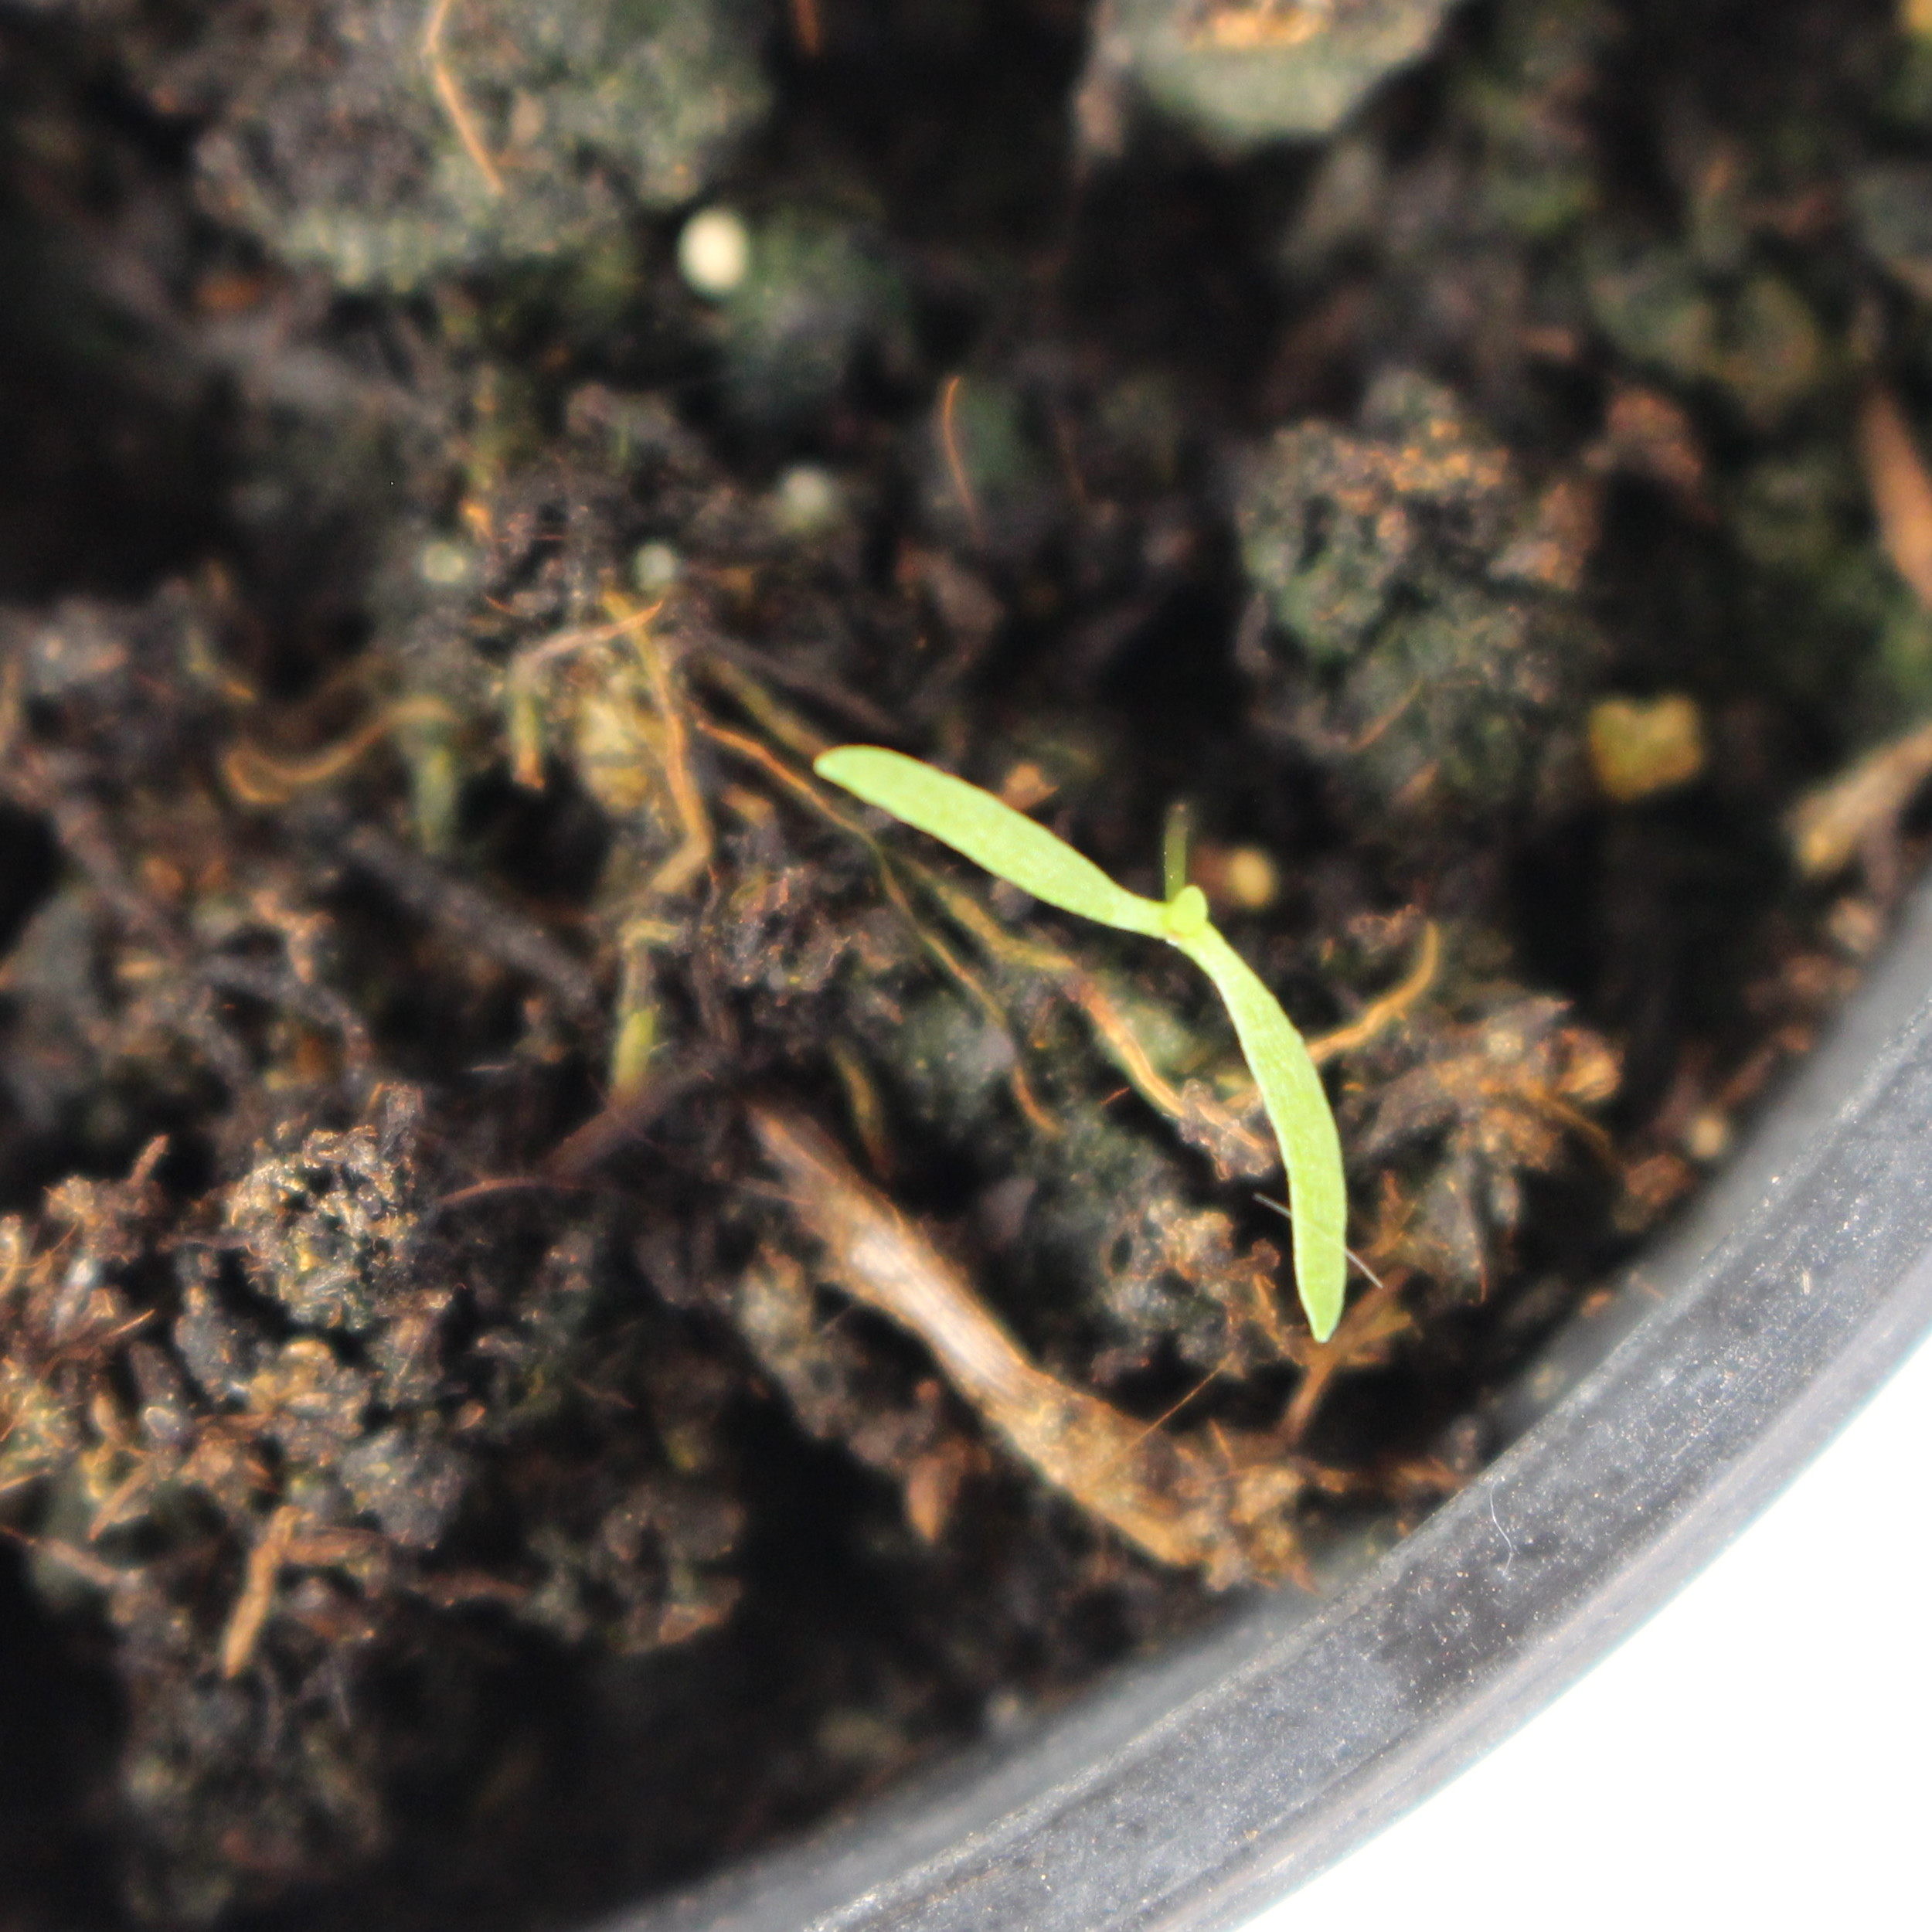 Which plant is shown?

Papaver rhoeas
